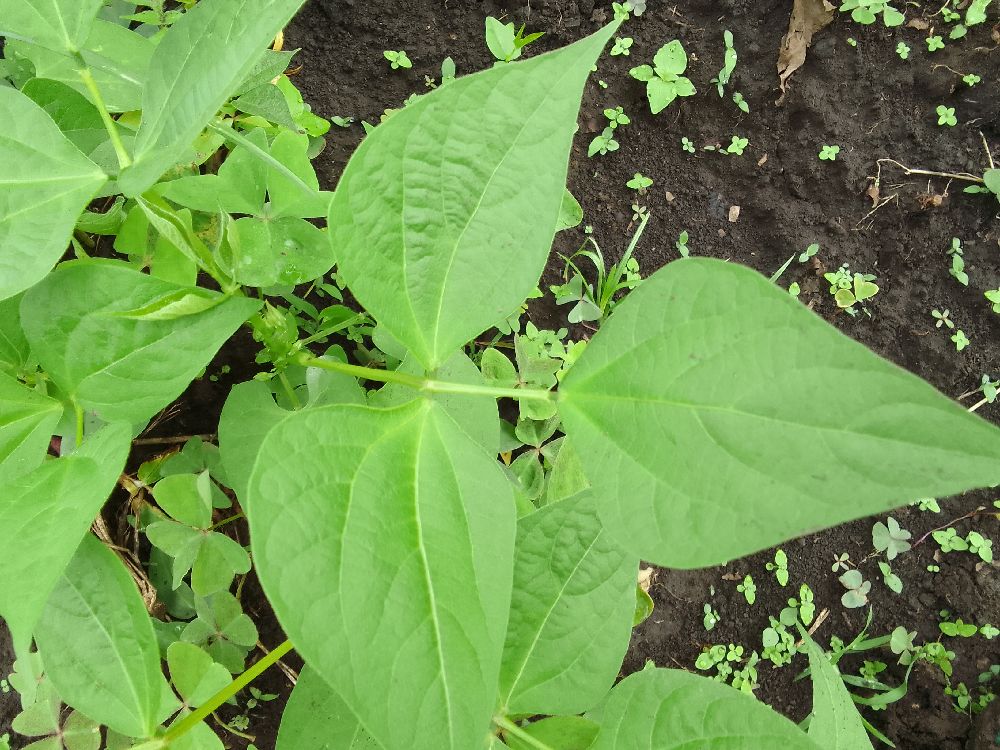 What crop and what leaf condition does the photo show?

common bean, healthy
